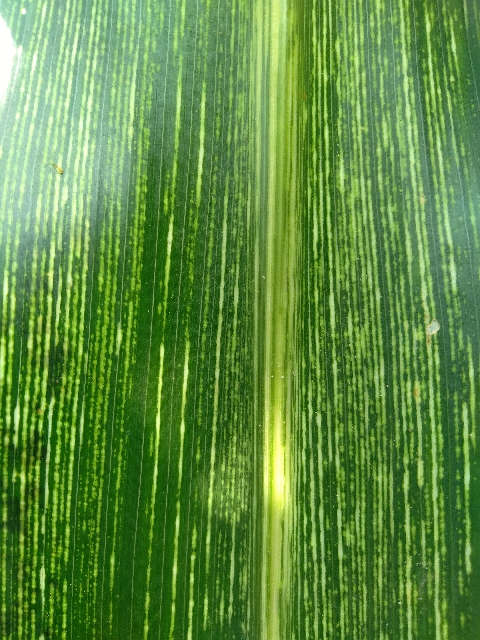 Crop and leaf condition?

maize, maize streak virus
